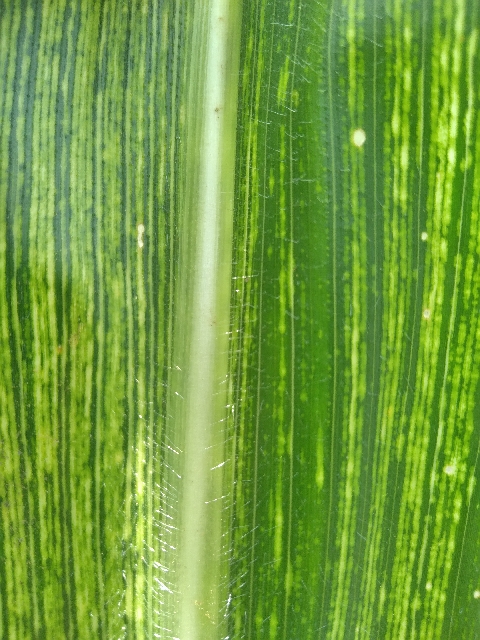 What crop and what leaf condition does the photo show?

maize, maize streak virus
